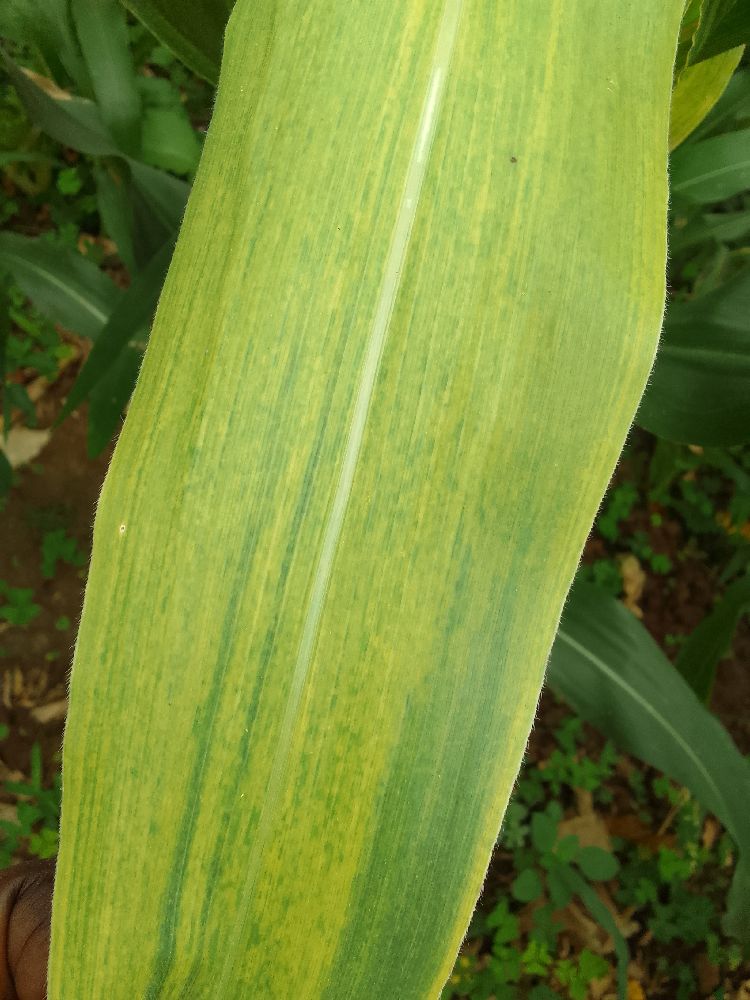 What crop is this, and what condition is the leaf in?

maize, maize lethal necrosis
